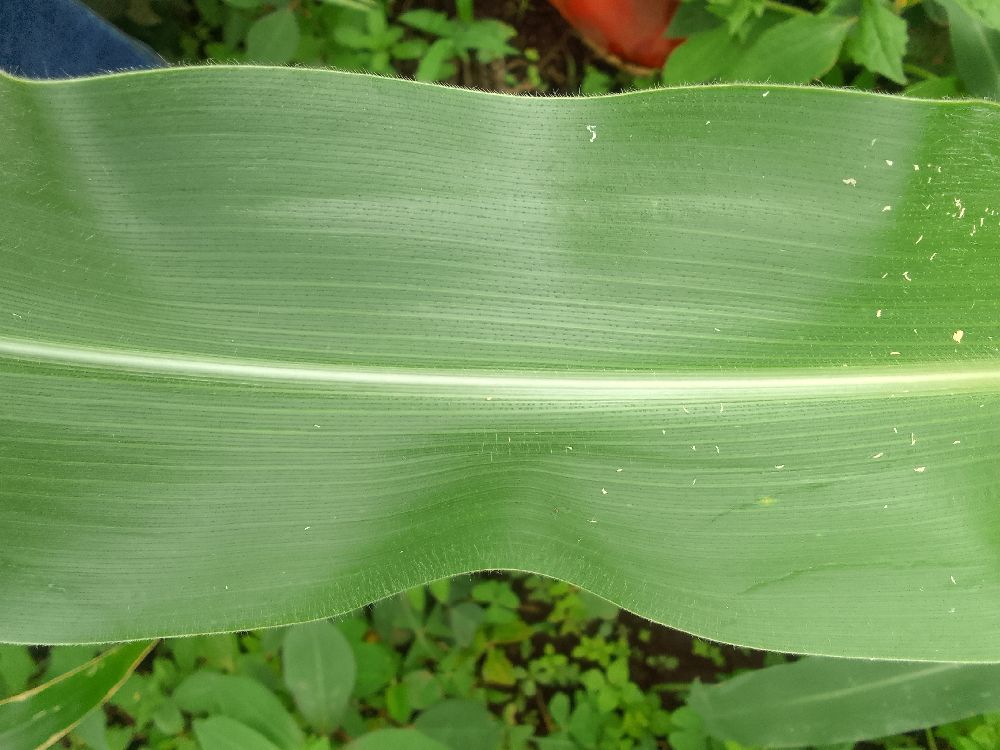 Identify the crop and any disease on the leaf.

maize, healthy
